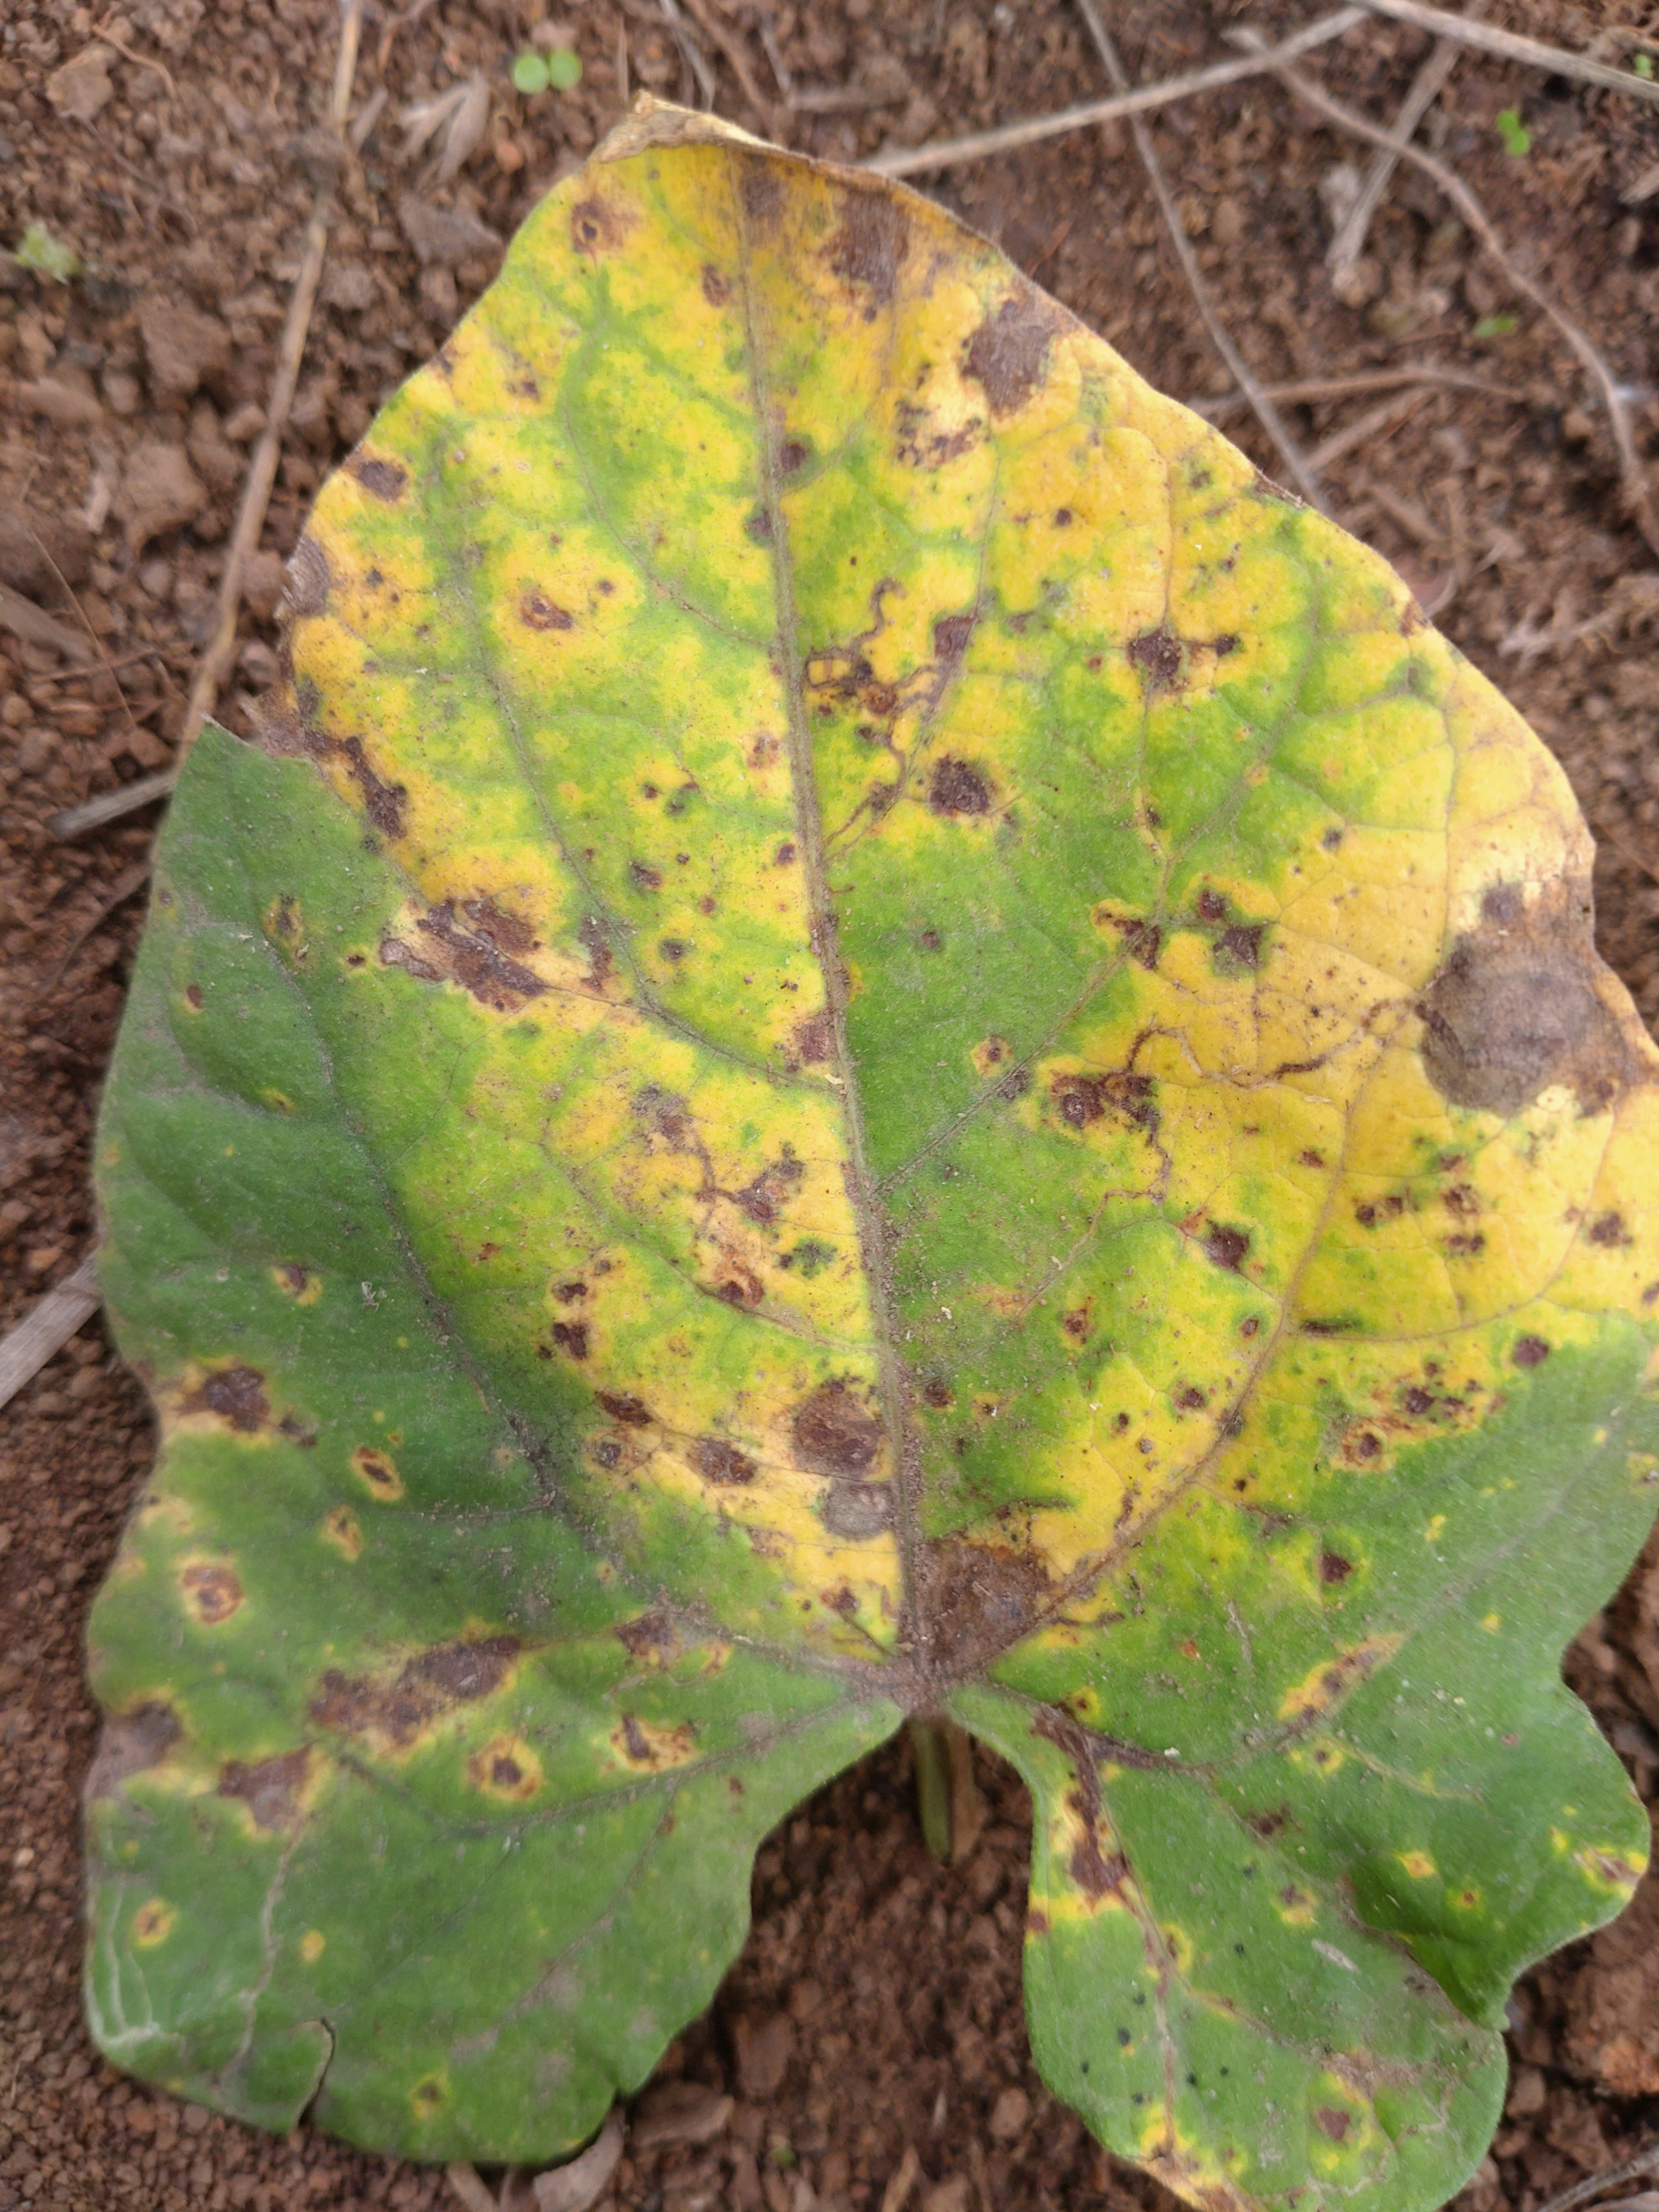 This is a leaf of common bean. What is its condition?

rust
